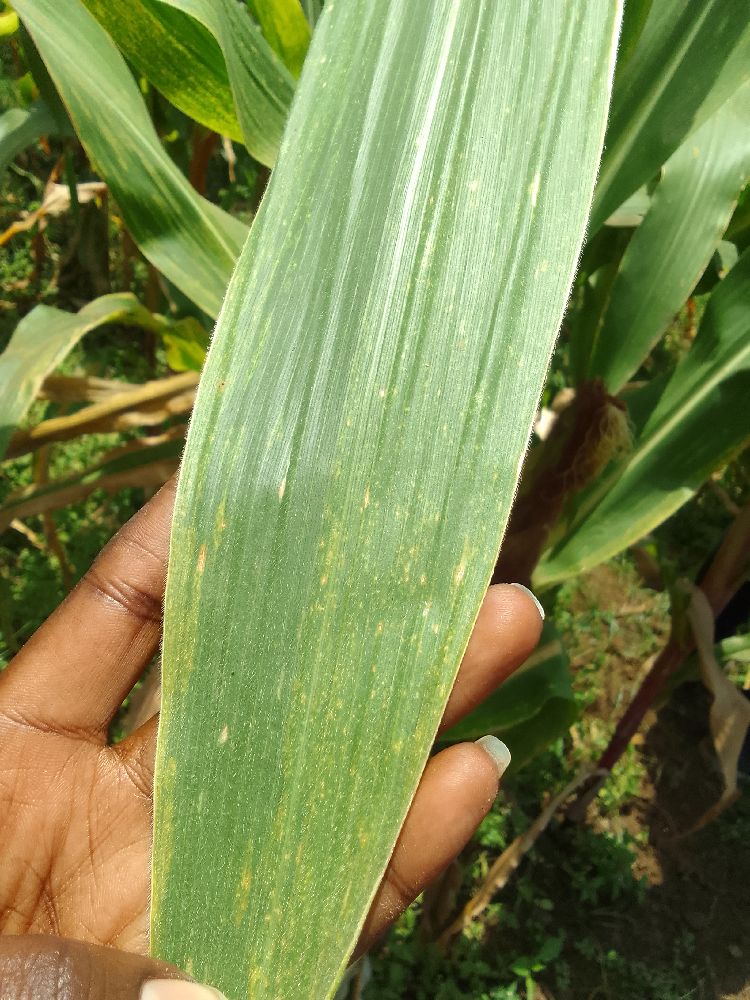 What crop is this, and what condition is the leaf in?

maize, maize lethal necrosis
